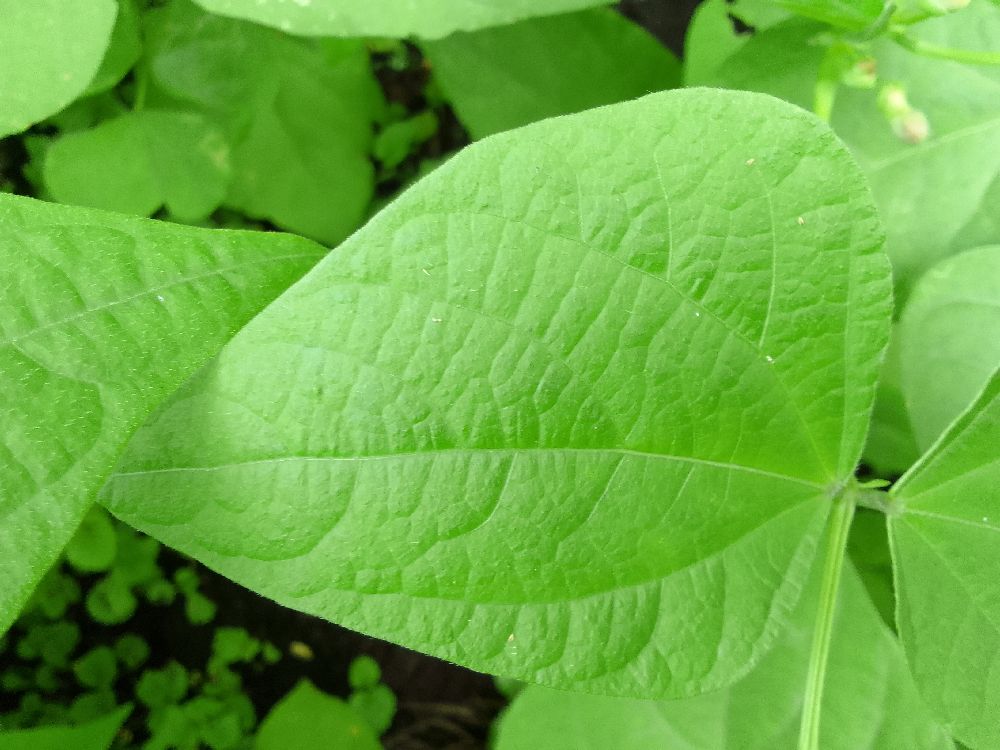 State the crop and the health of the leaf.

common bean, healthy
